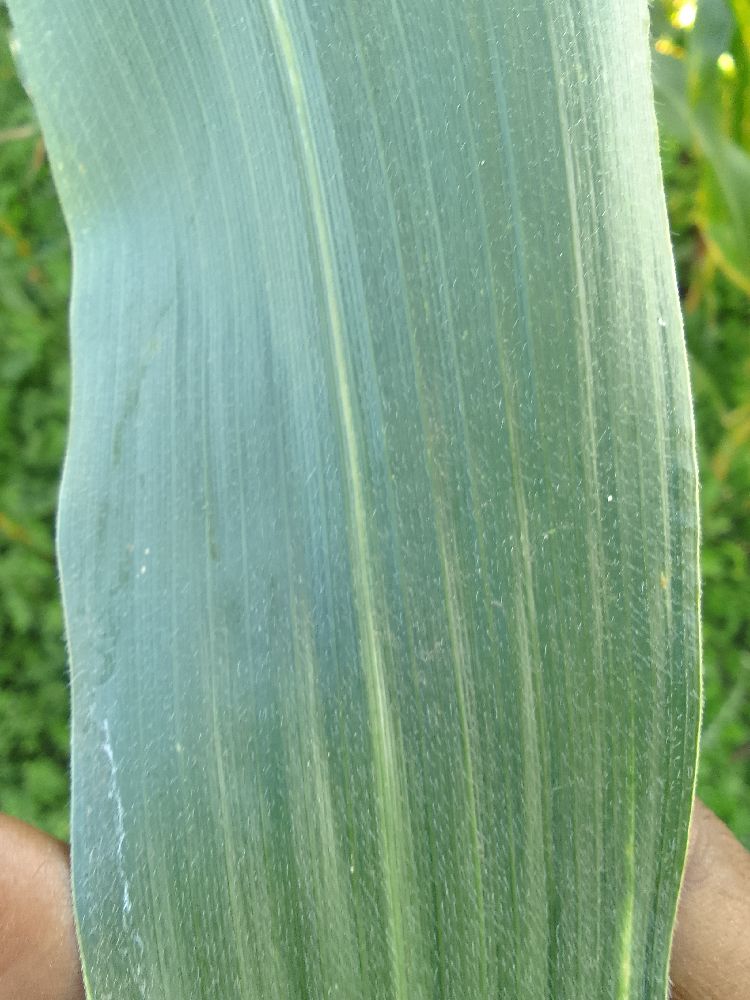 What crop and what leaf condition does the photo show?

maize, healthy
